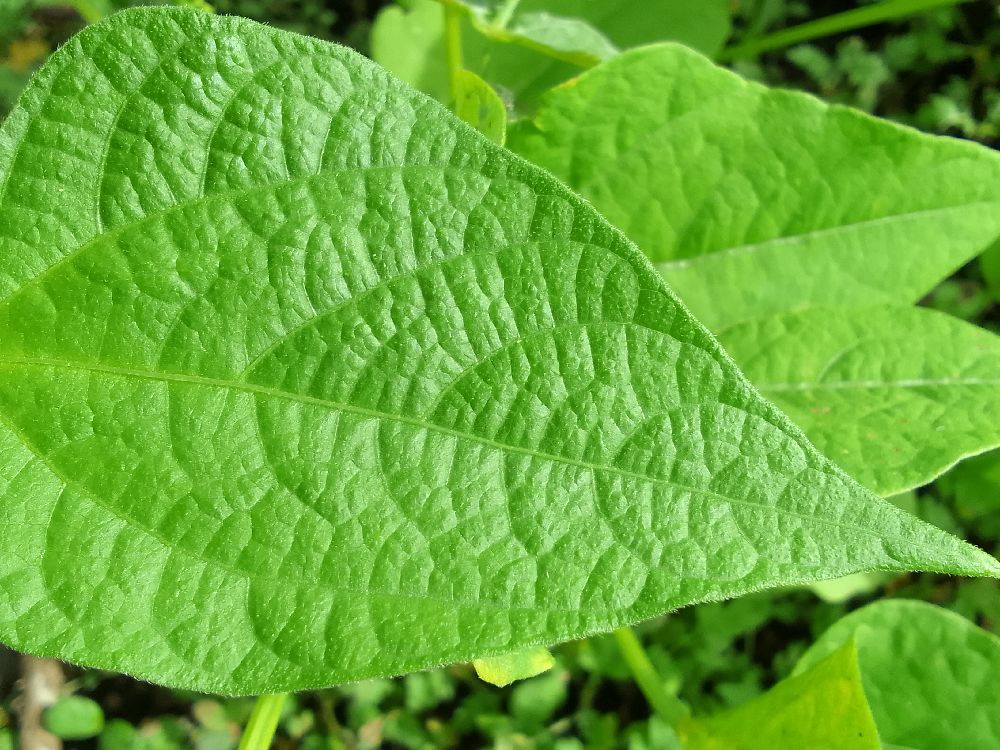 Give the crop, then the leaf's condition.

common bean, healthy
